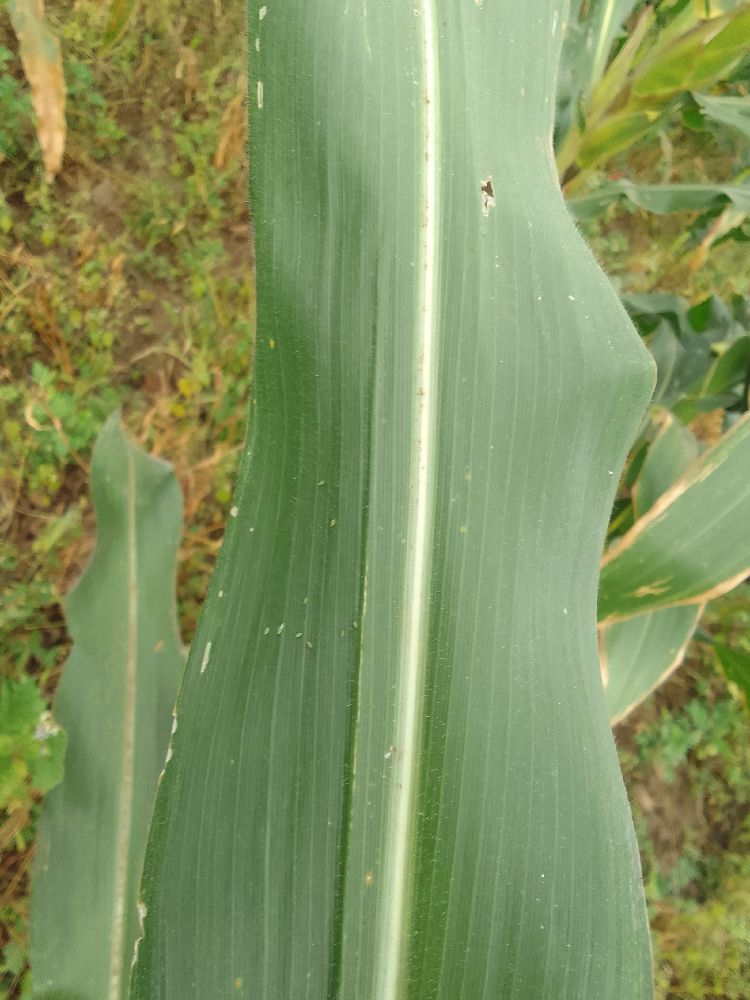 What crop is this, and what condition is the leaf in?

maize, healthy
